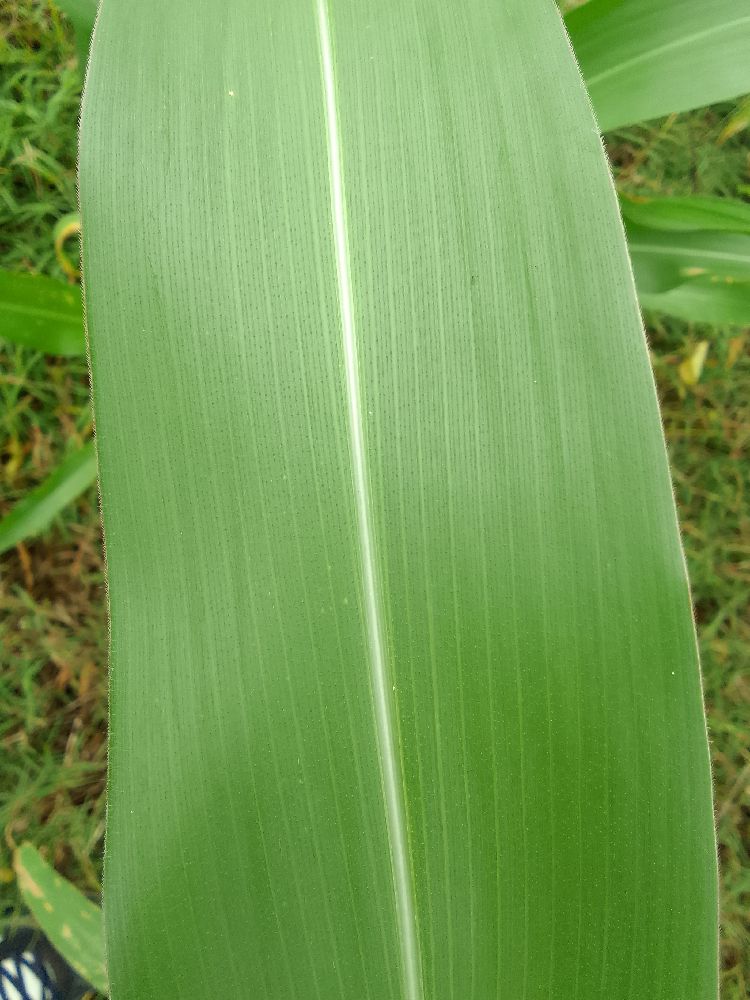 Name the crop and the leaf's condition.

maize, healthy
